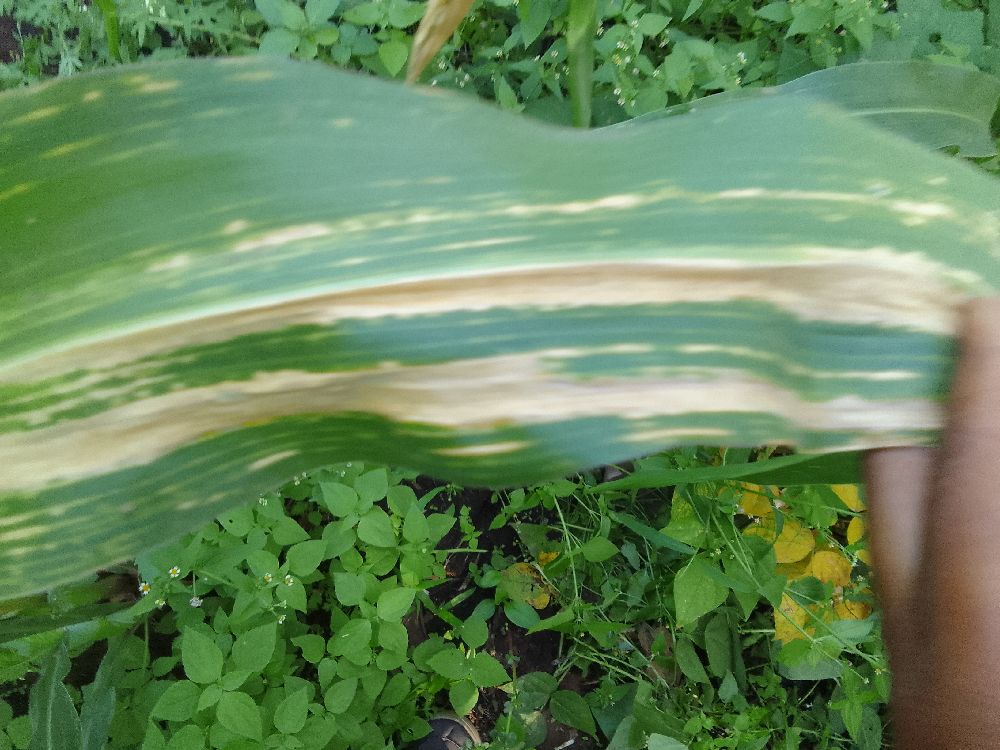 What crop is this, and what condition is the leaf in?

maize, maize lethal necrosis
